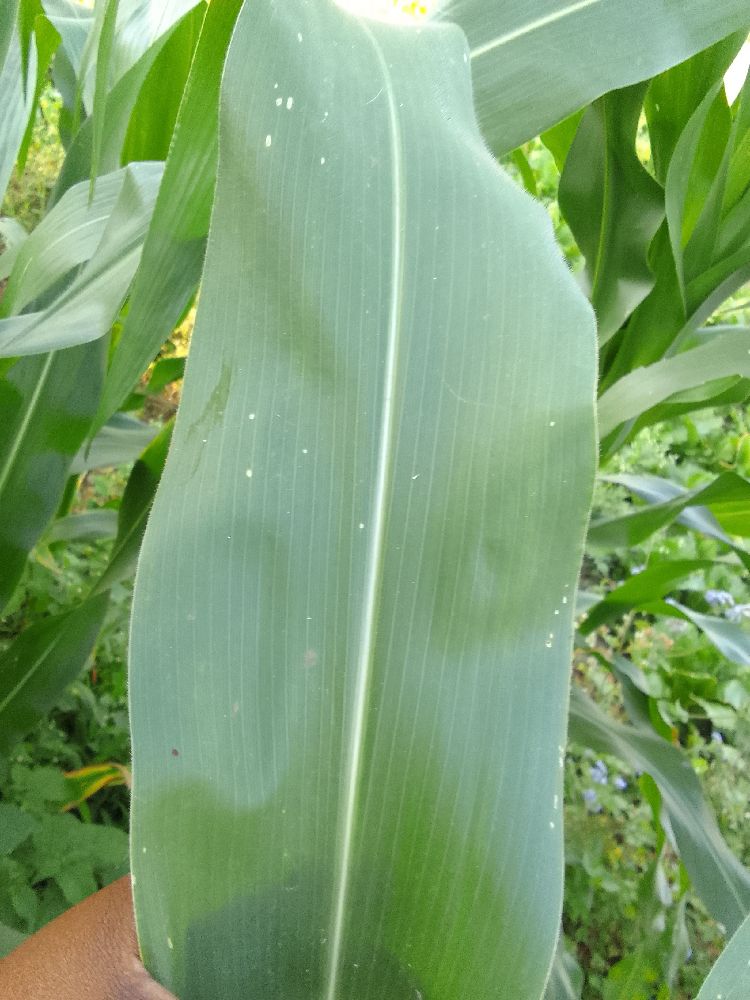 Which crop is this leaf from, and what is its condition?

maize, healthy
